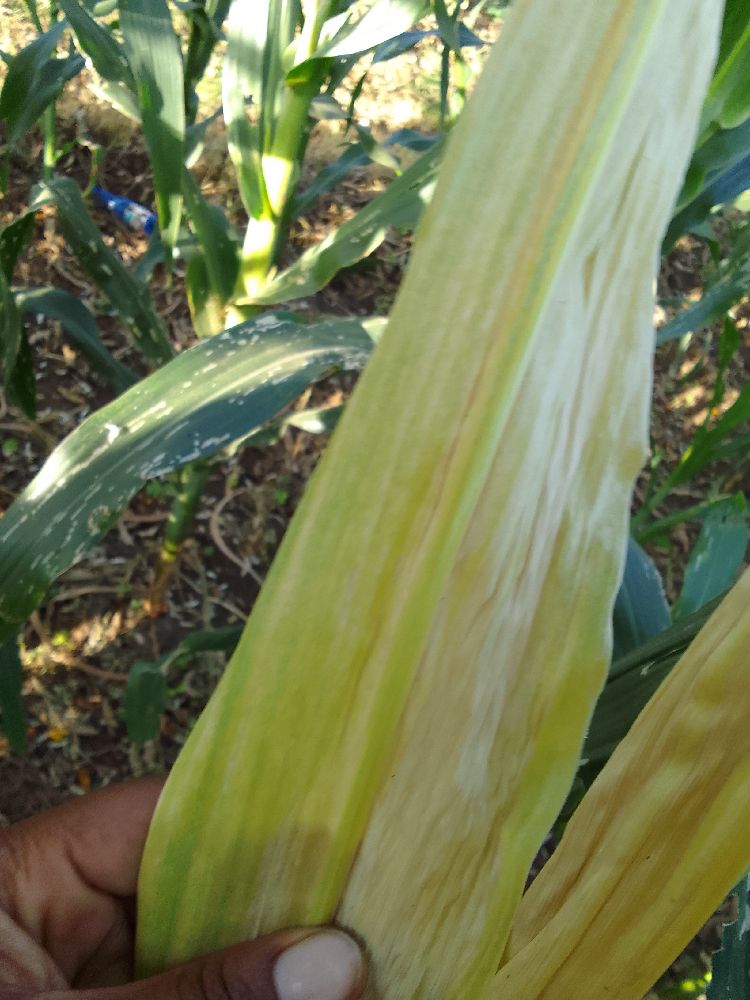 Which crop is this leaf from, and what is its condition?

maize, maize lethal necrosis
